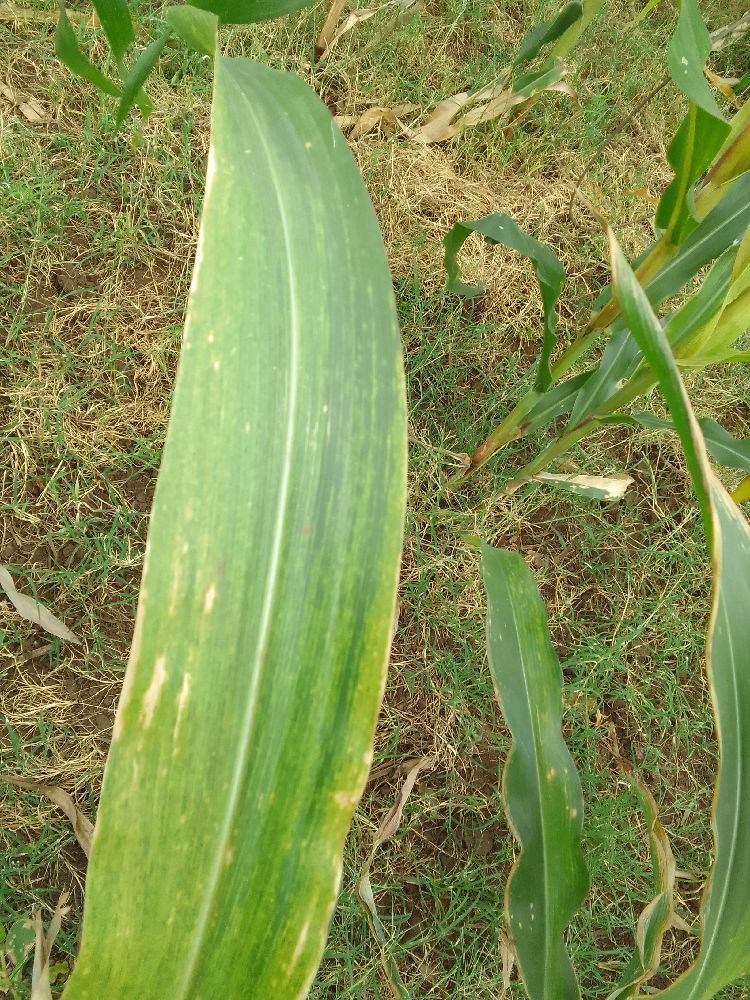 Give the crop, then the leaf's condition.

maize, maize lethal necrosis
